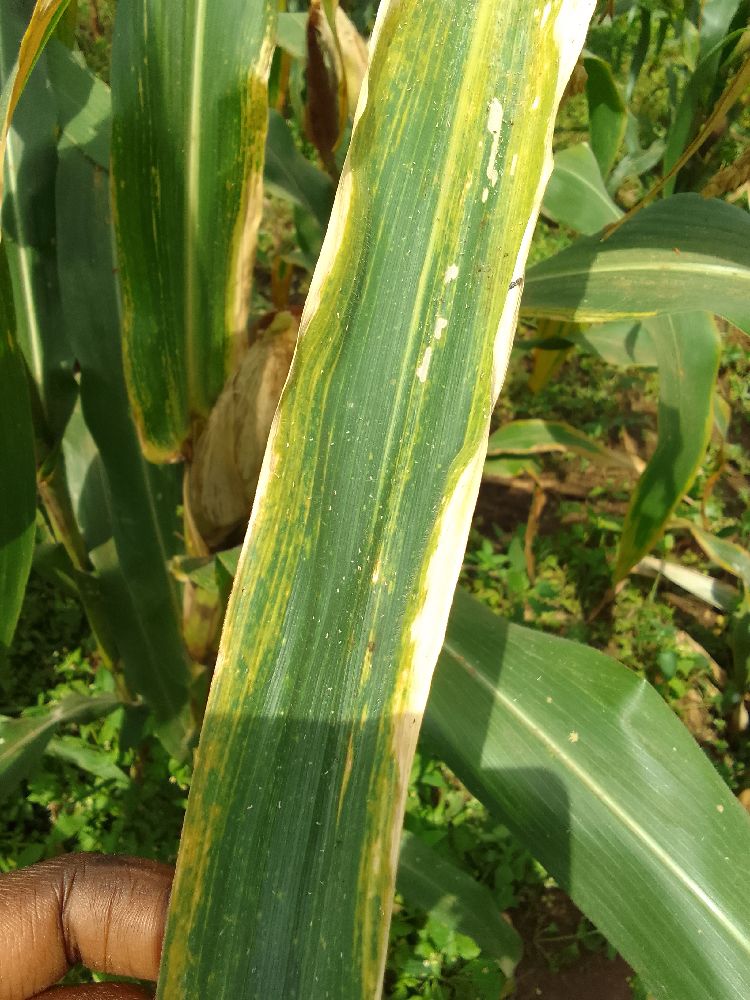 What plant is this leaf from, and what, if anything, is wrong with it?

maize, maize lethal necrosis
